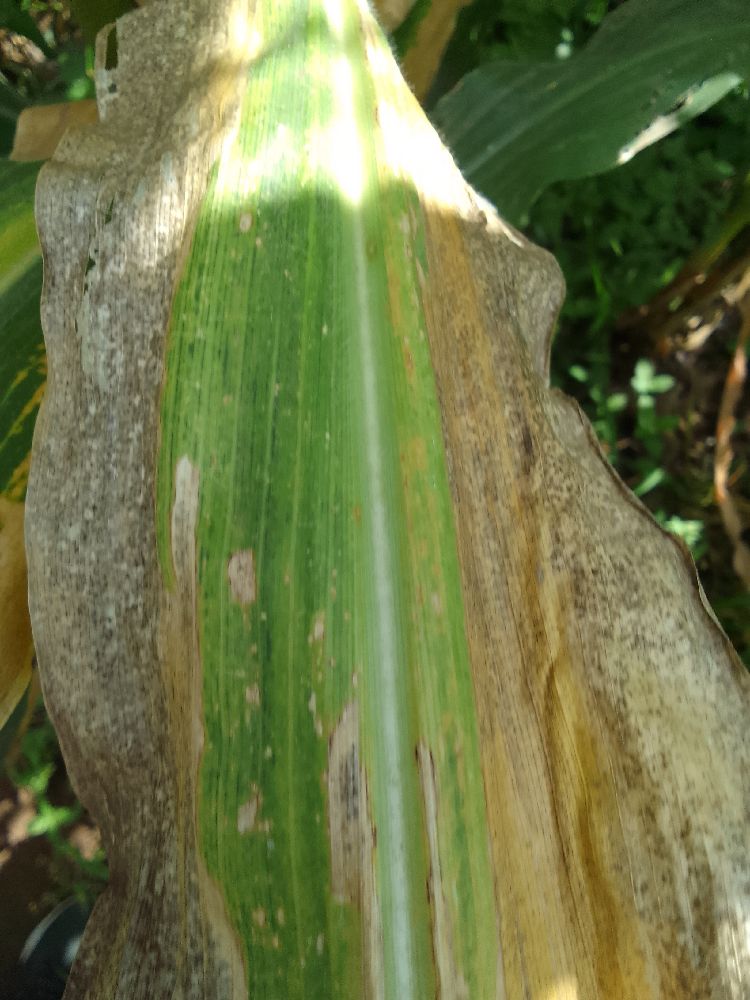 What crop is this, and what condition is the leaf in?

maize, maize lethal necrosis
